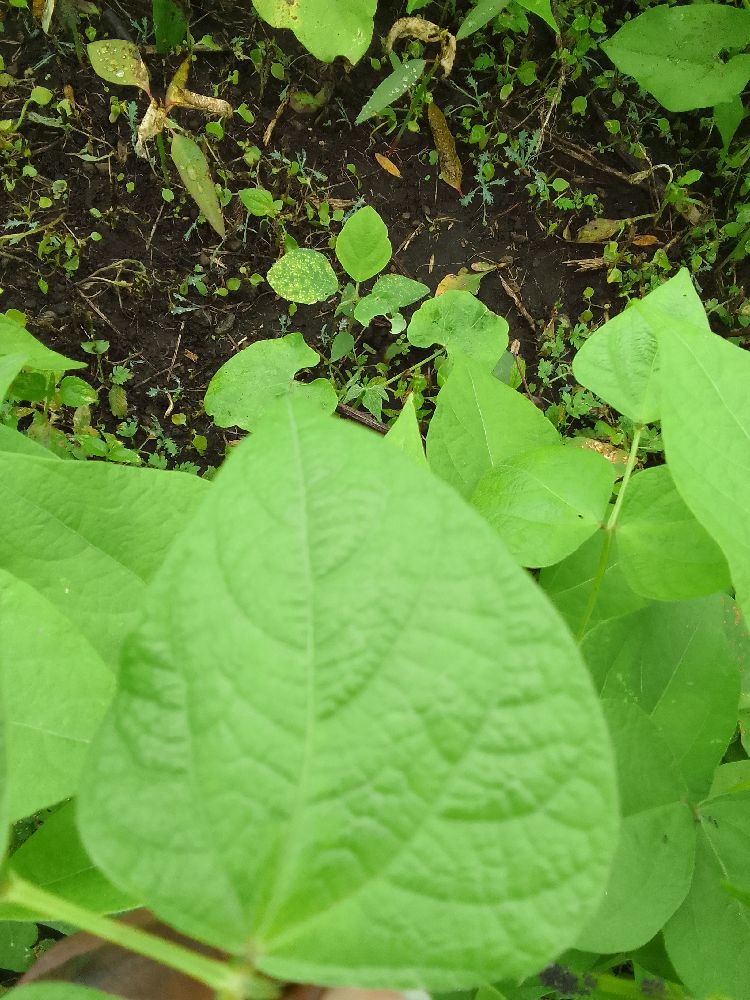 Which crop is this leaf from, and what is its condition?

common bean, healthy
